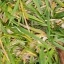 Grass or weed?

grass
